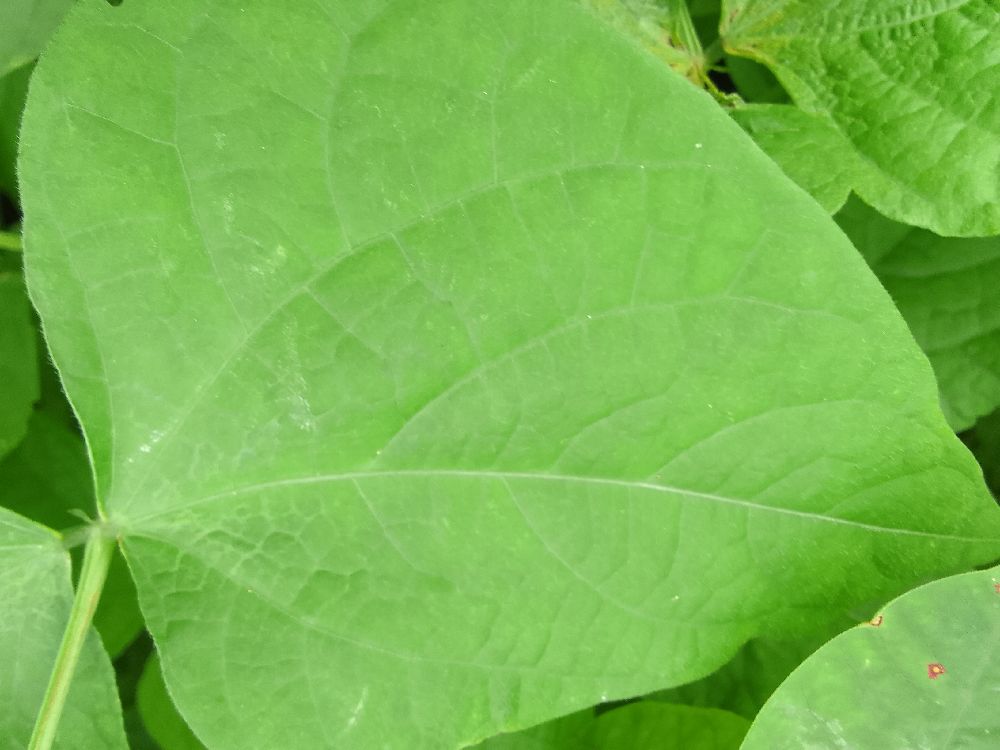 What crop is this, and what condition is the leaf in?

common bean, healthy
